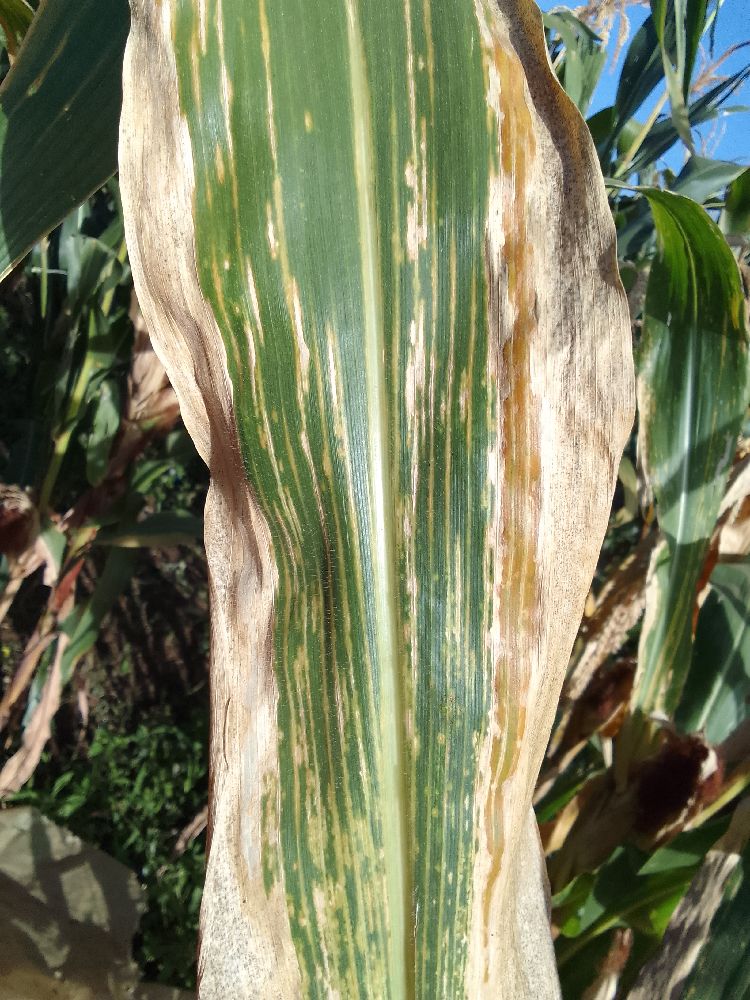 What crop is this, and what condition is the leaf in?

maize, maize lethal necrosis
